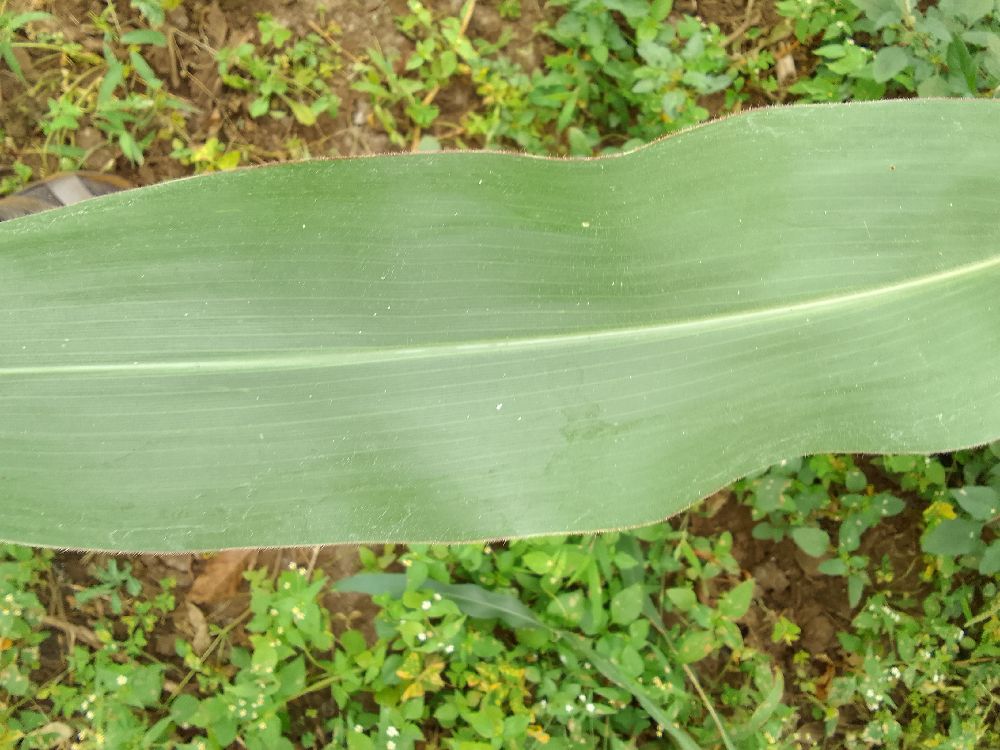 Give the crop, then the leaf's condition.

maize, healthy
